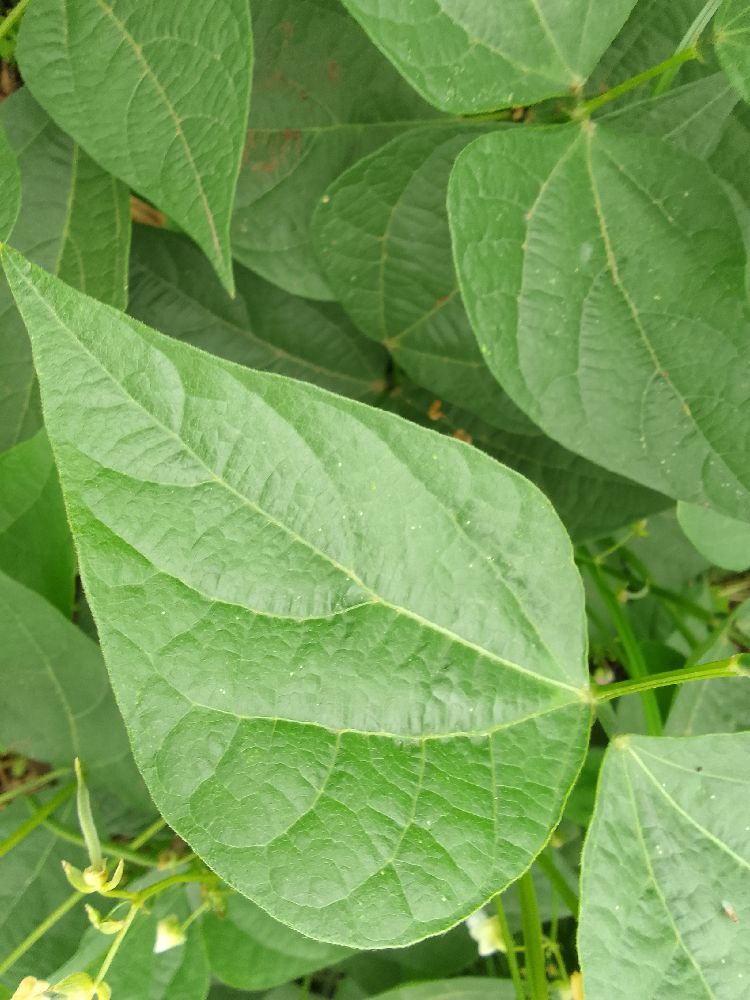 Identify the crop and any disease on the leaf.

common bean, healthy
